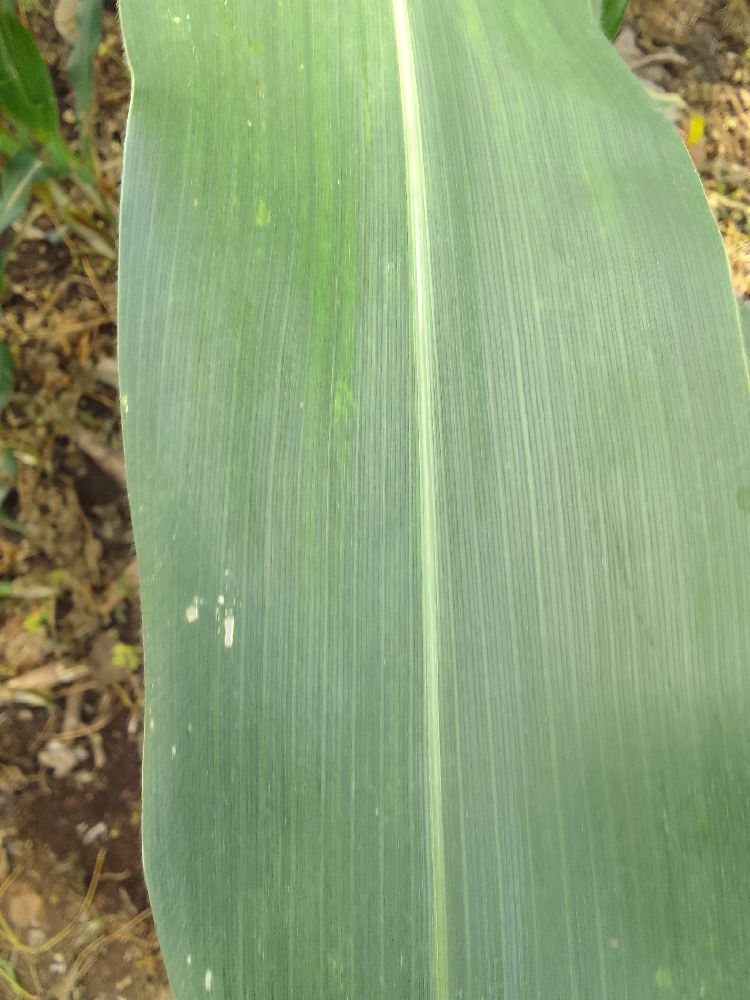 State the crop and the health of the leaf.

maize, healthy
